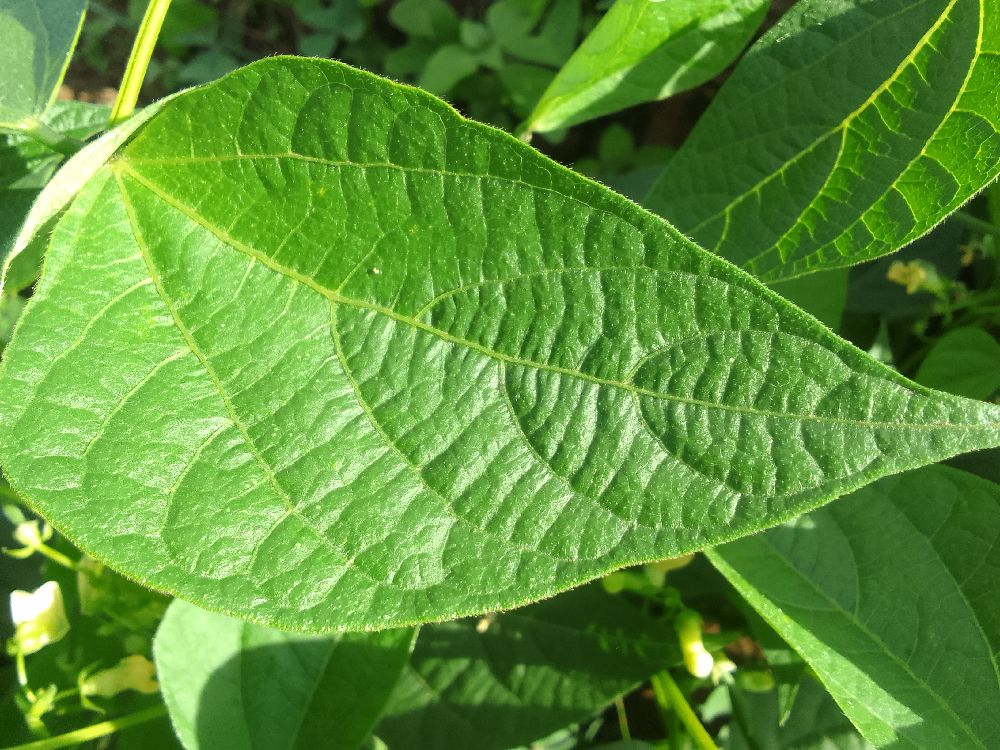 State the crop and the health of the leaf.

common bean, healthy
